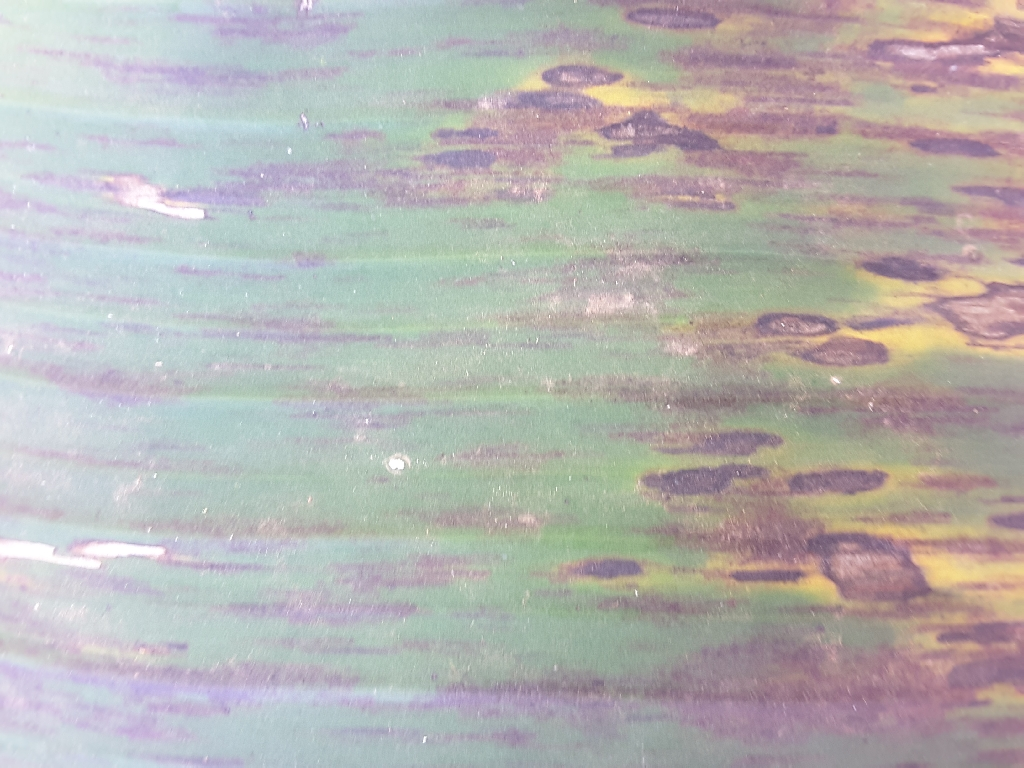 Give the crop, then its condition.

banana, black sigatoka
